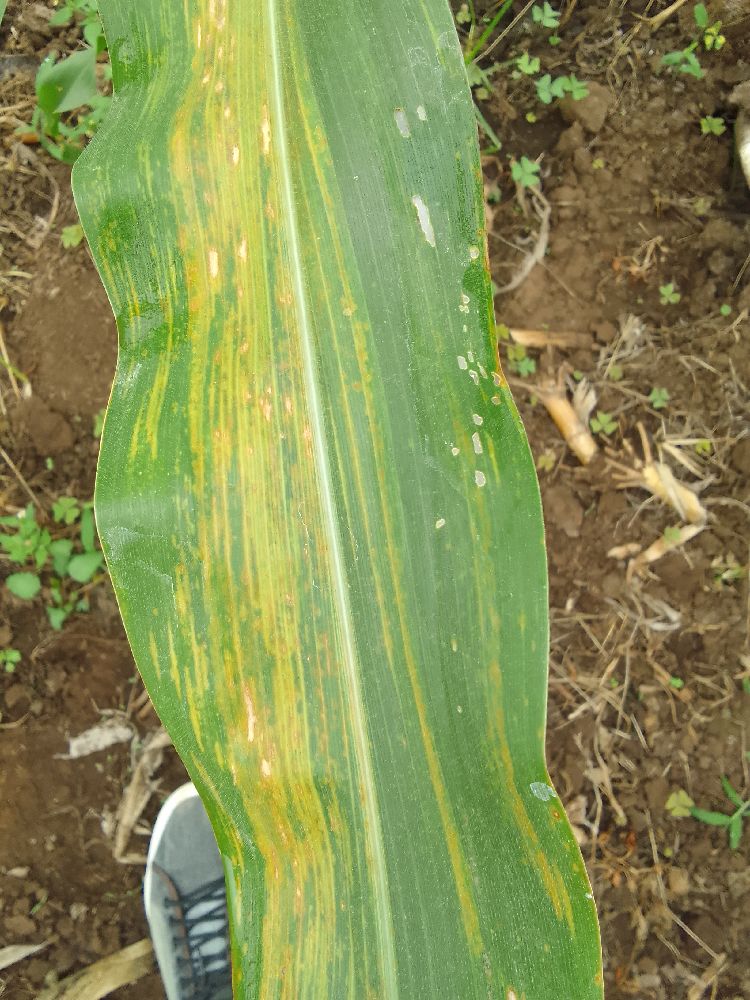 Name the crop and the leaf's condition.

maize, maize lethal necrosis
